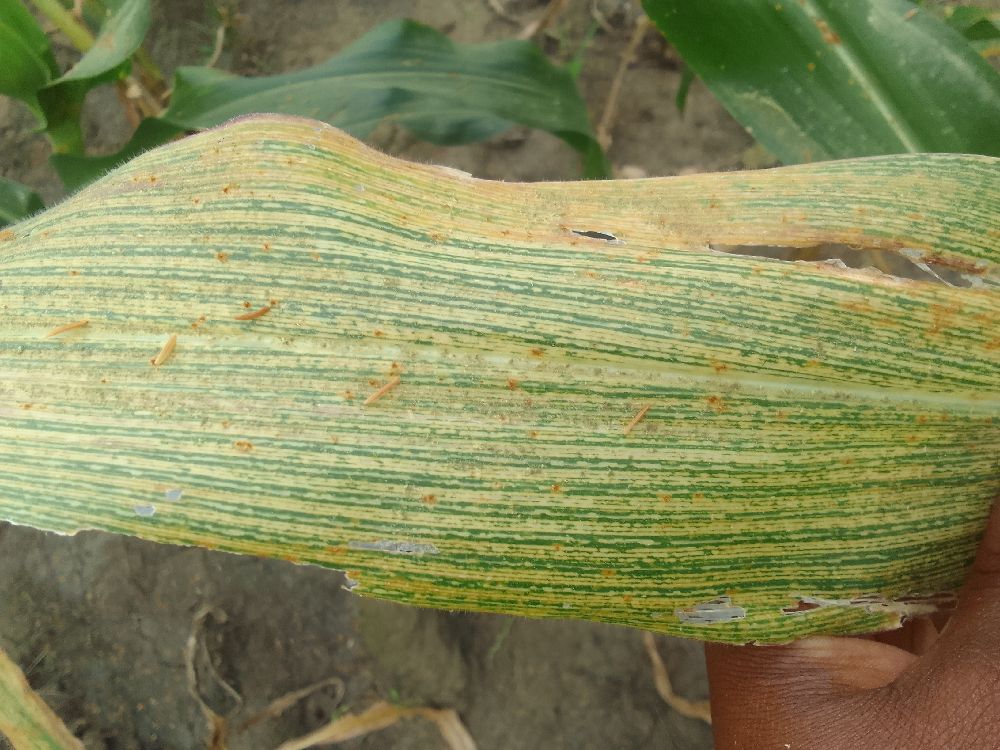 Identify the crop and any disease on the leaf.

maize, maize streak virus
